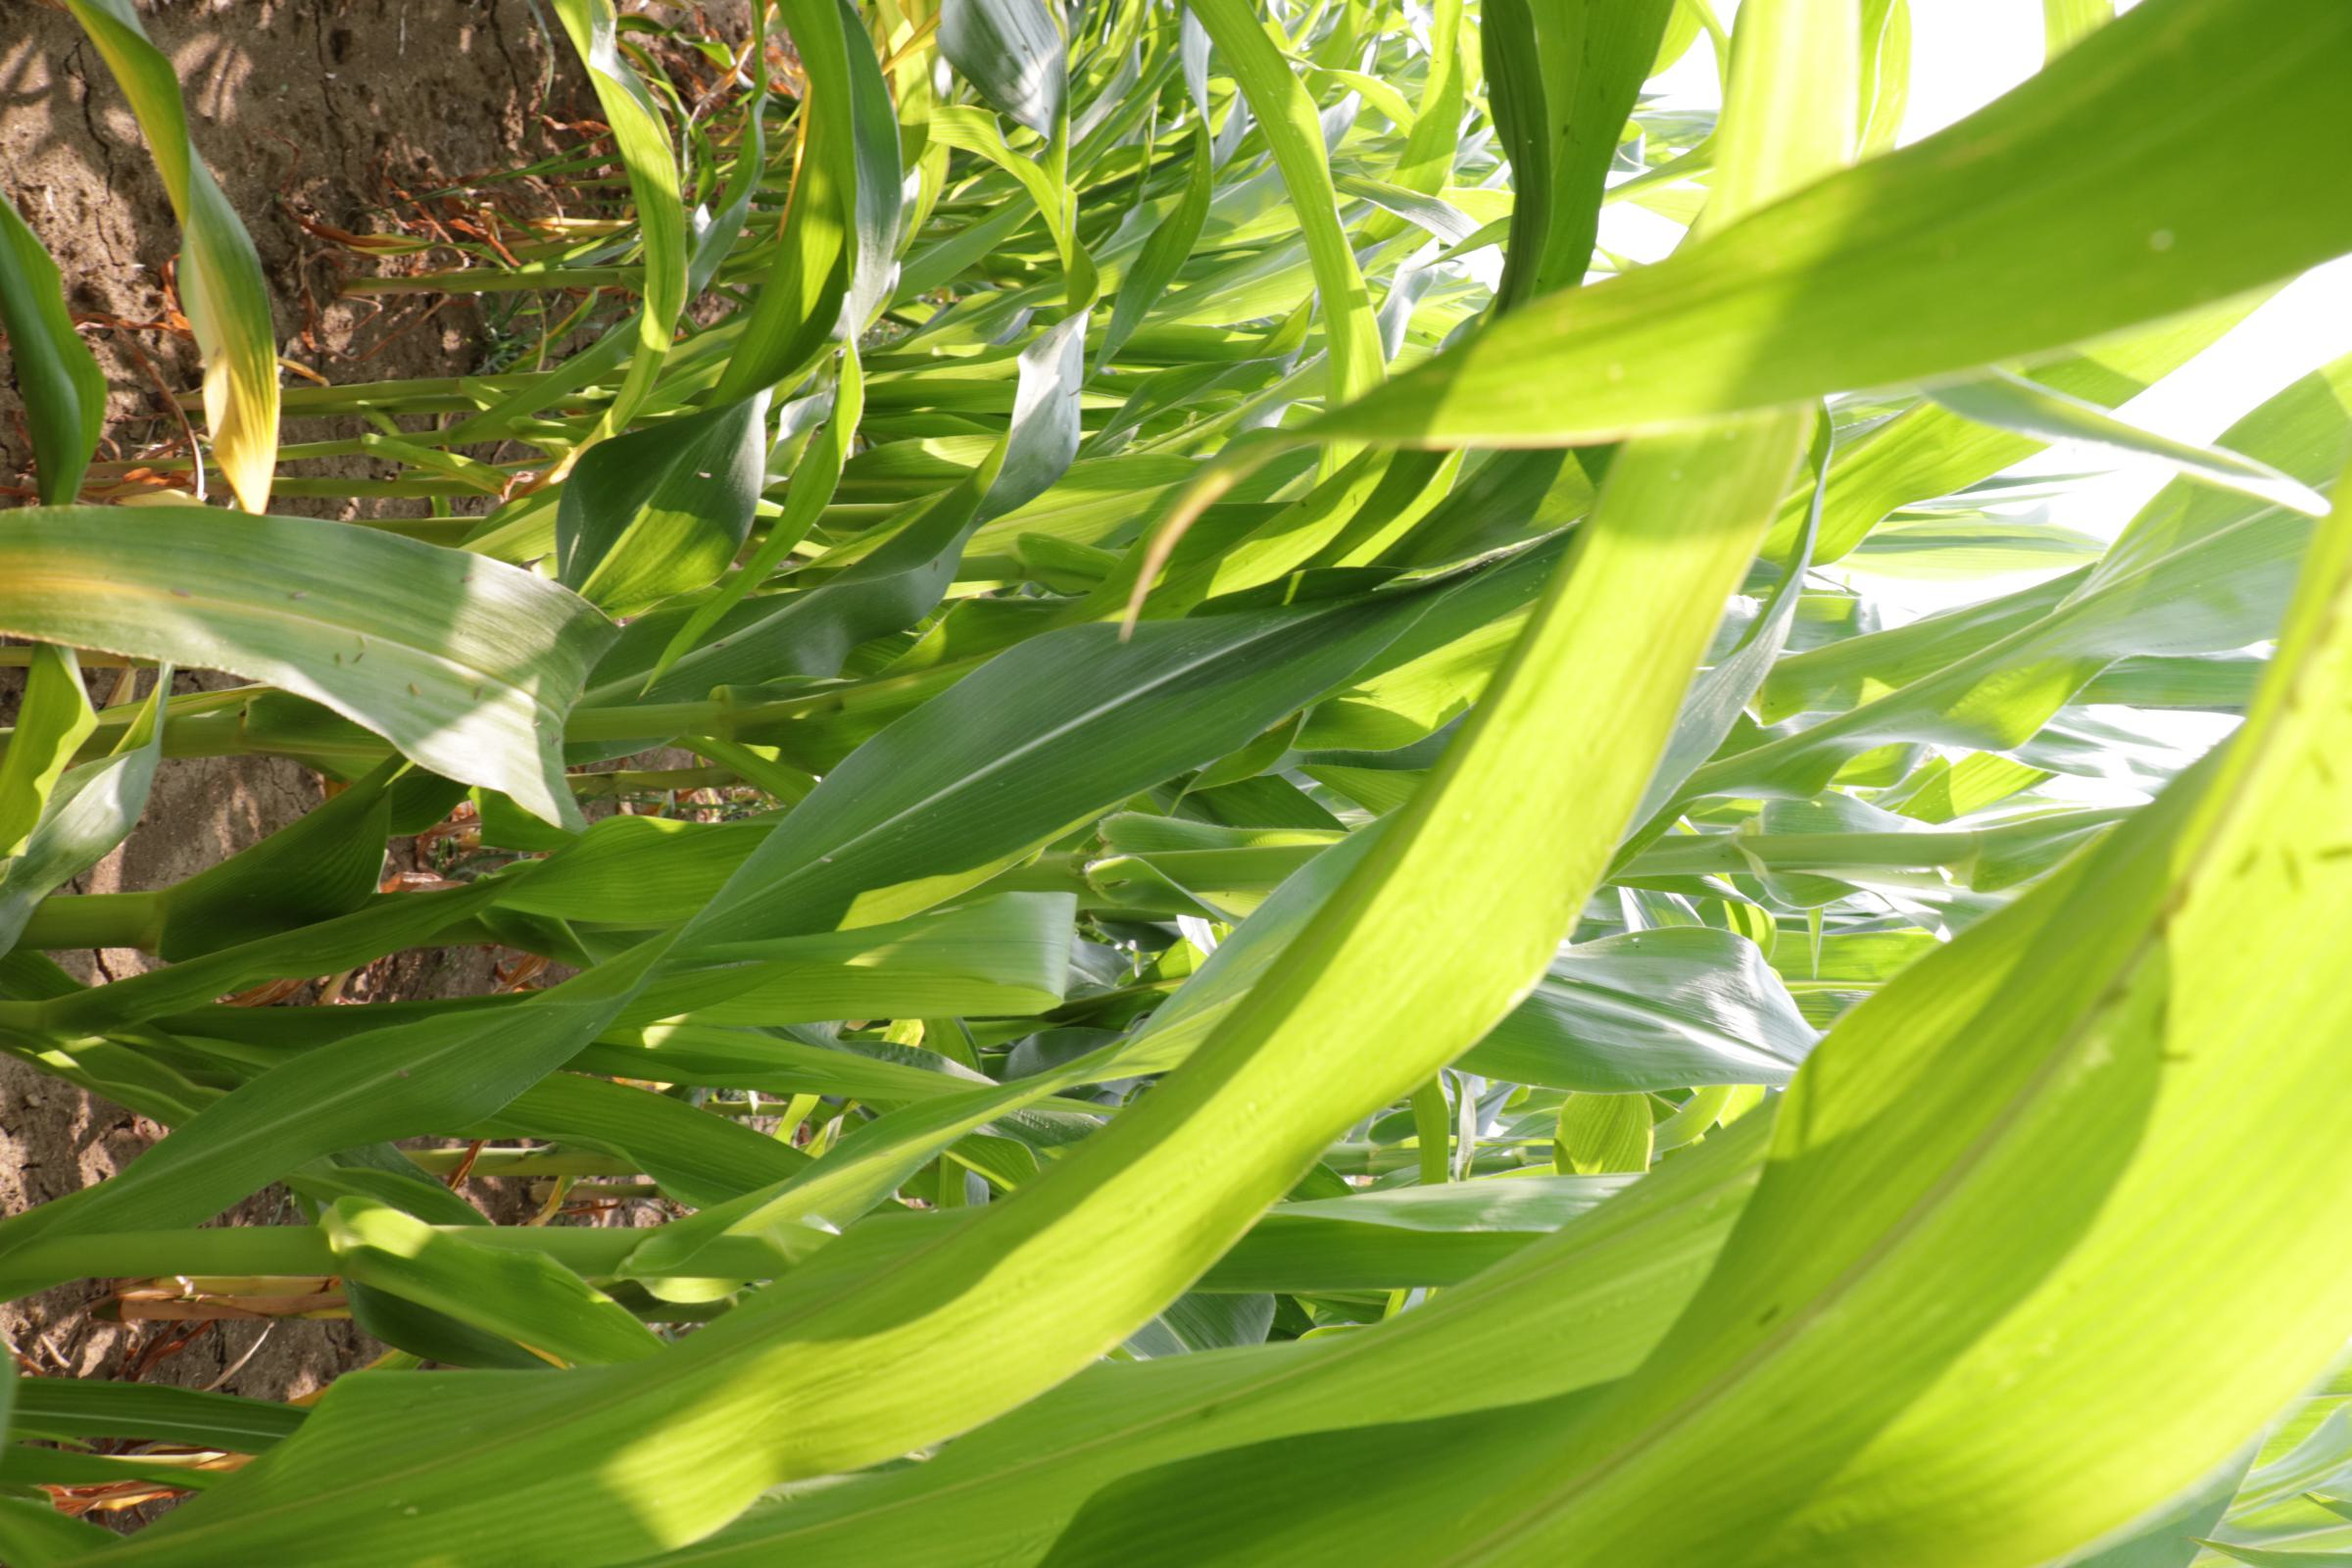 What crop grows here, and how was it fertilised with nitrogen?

maize, reduced nitrogen fertilisation
